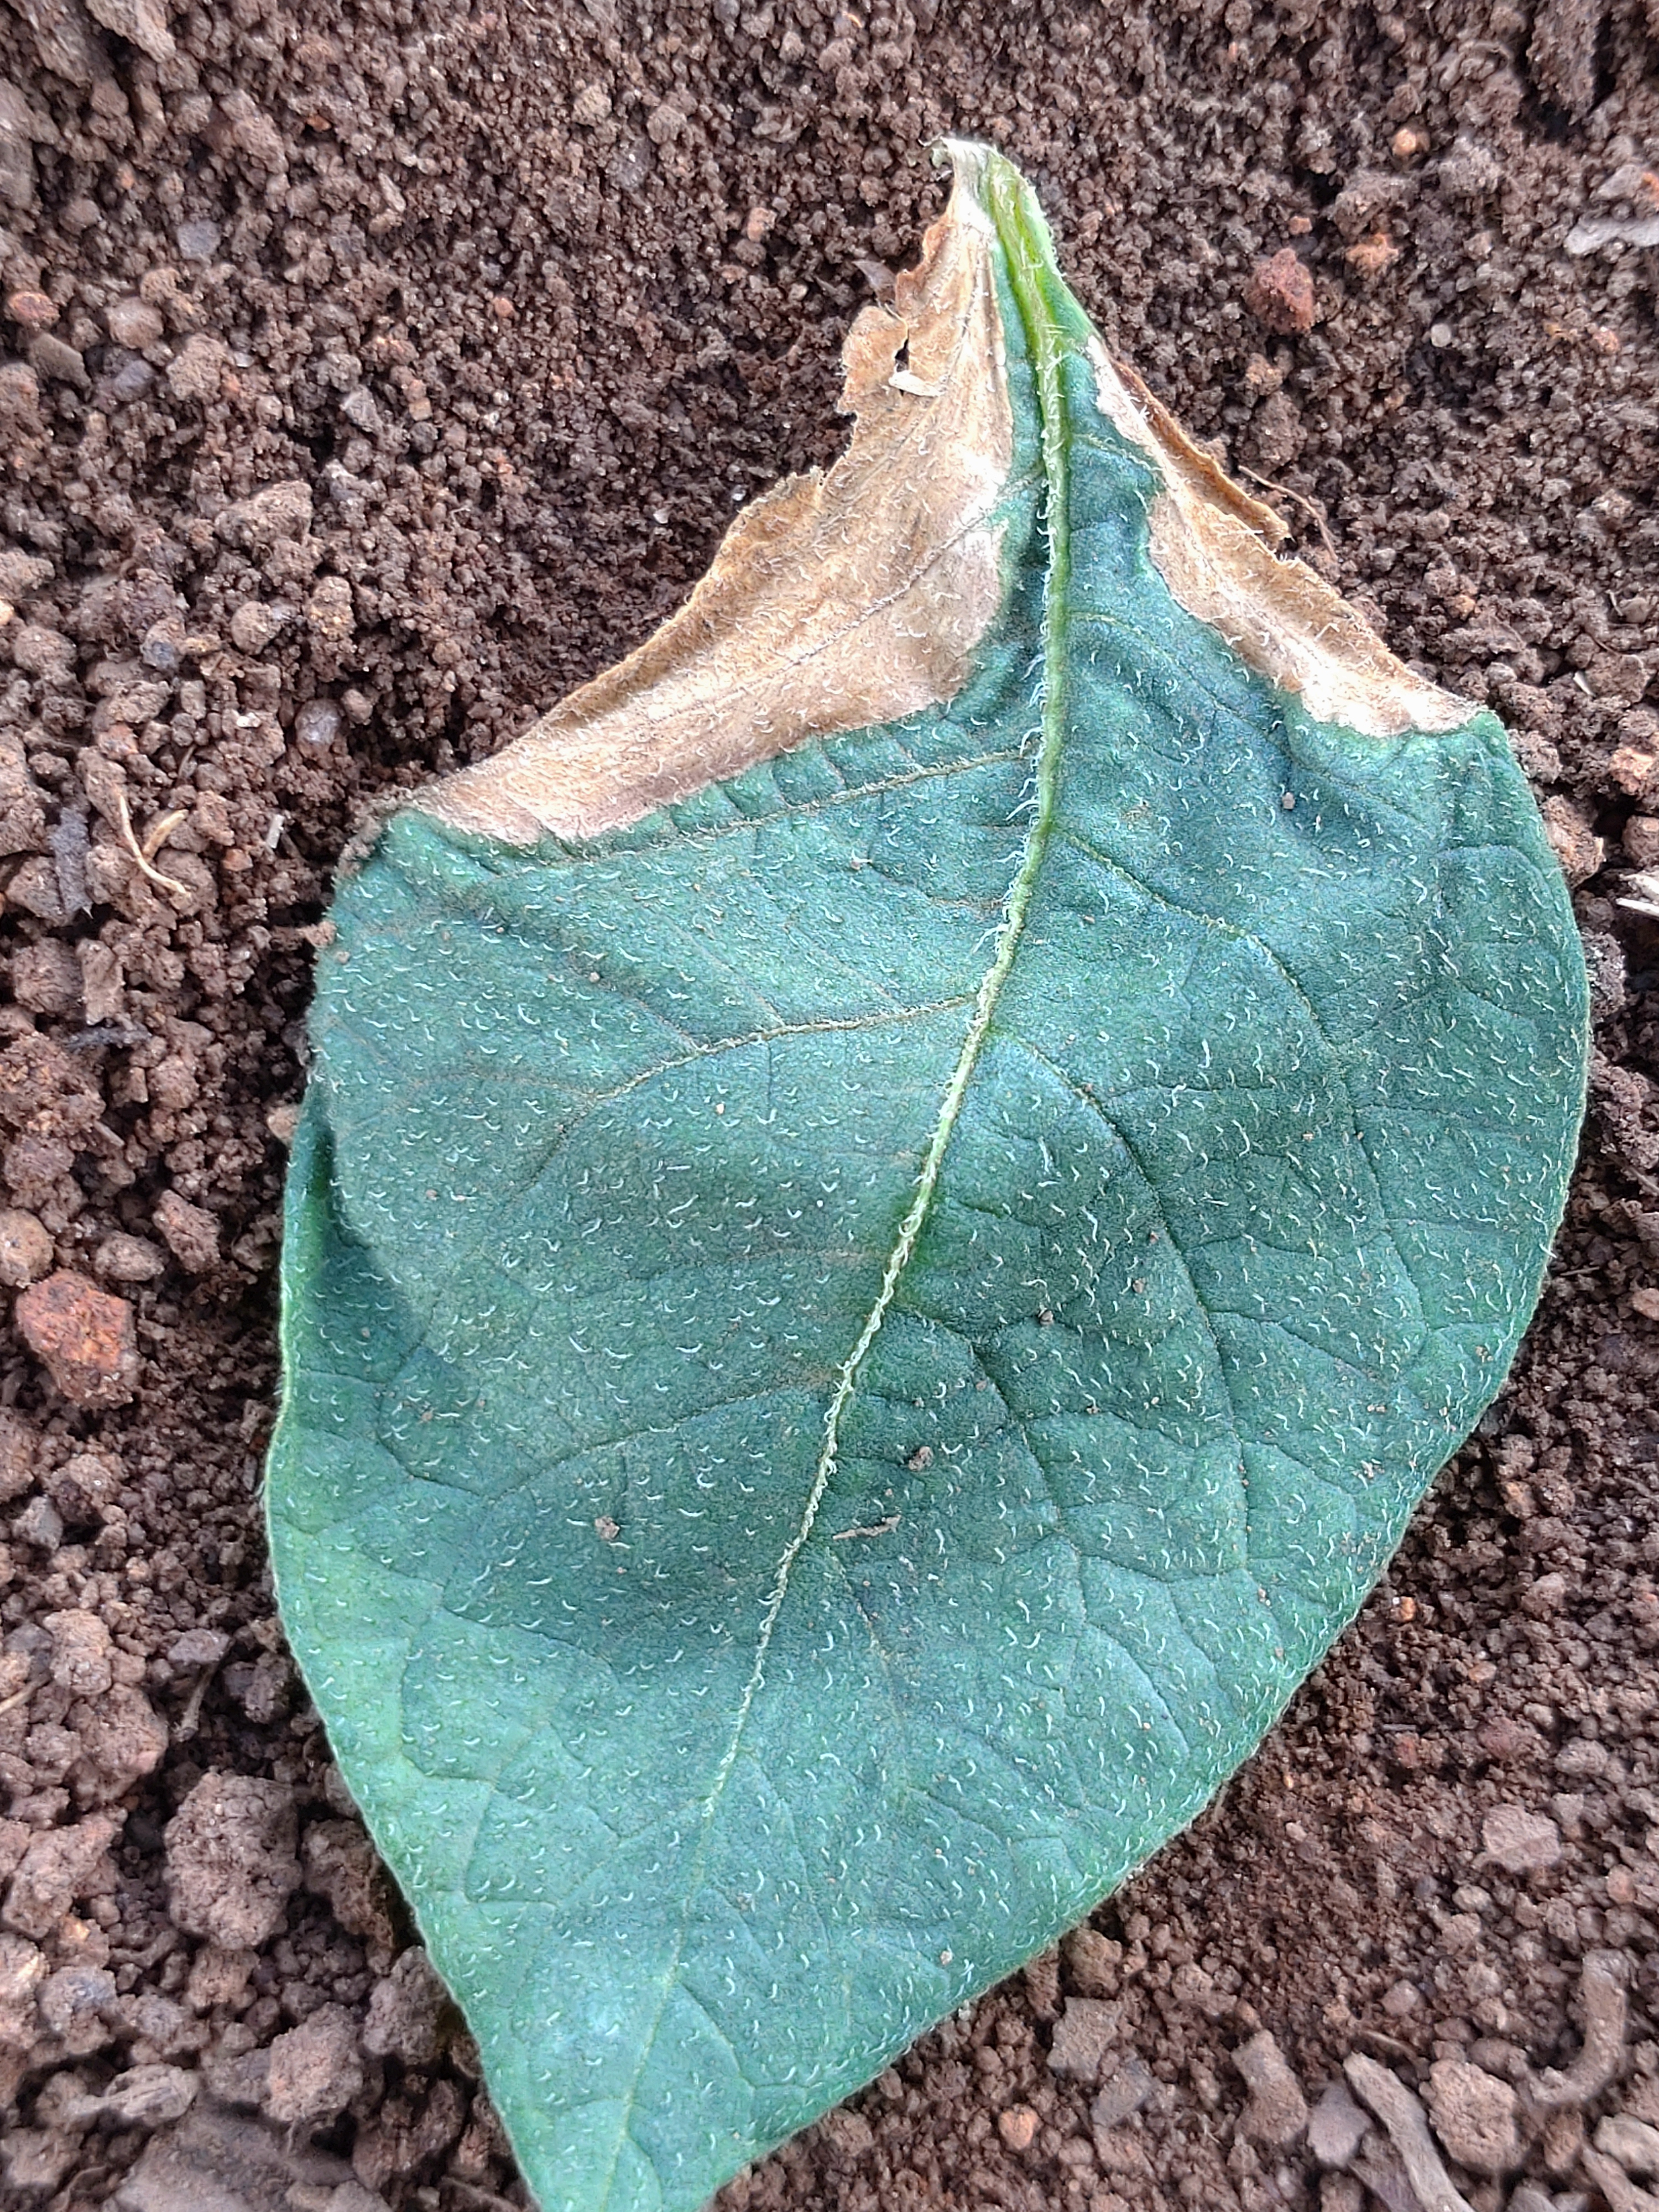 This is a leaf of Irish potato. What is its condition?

early blight
